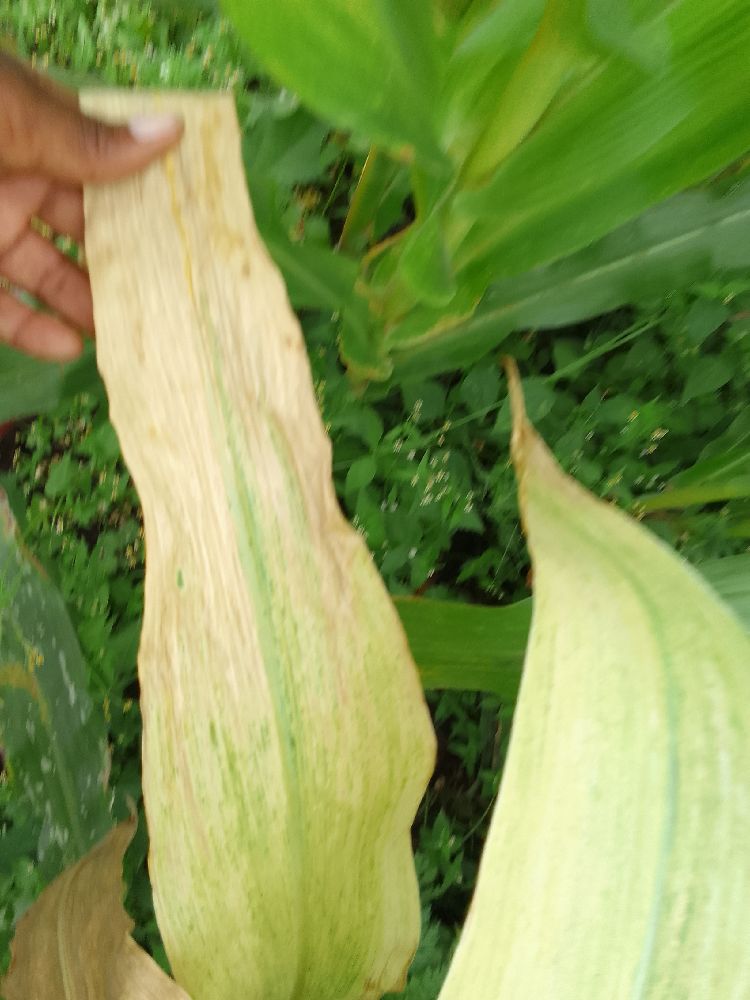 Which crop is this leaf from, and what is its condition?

maize, maize lethal necrosis
